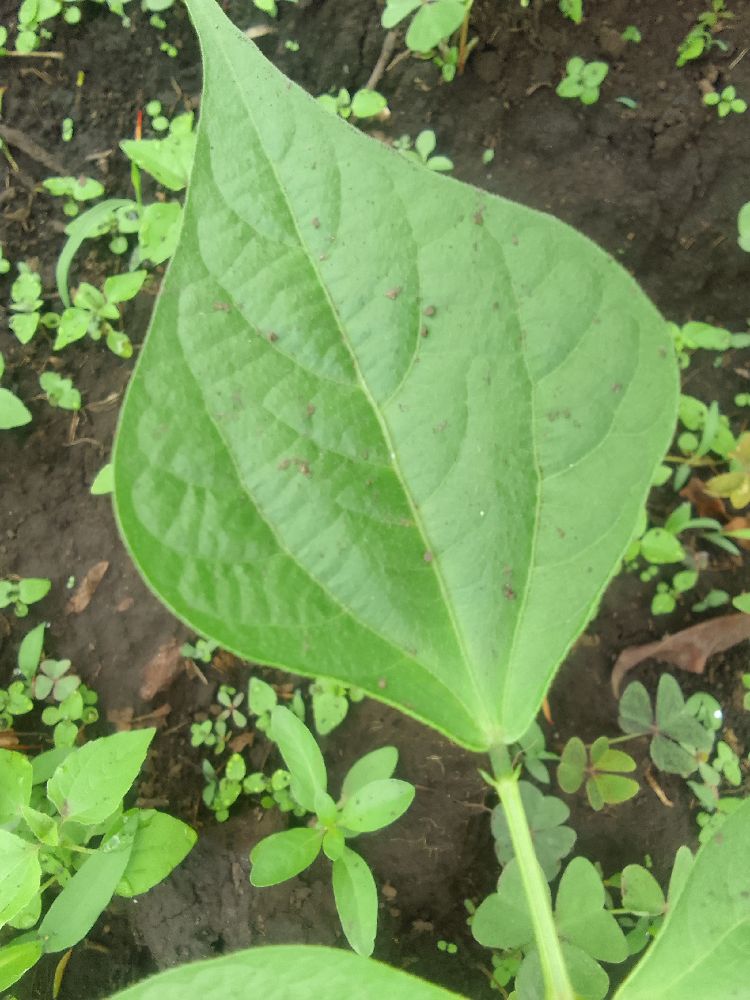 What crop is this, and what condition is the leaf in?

common bean, healthy
